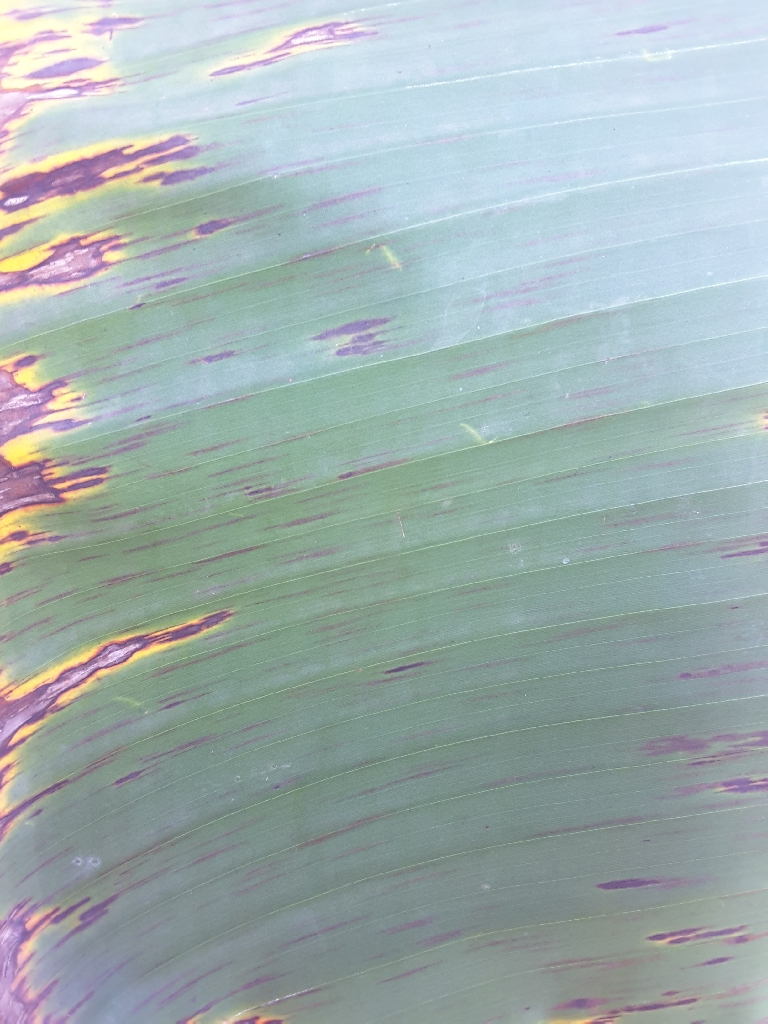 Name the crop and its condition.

banana, black sigatoka
